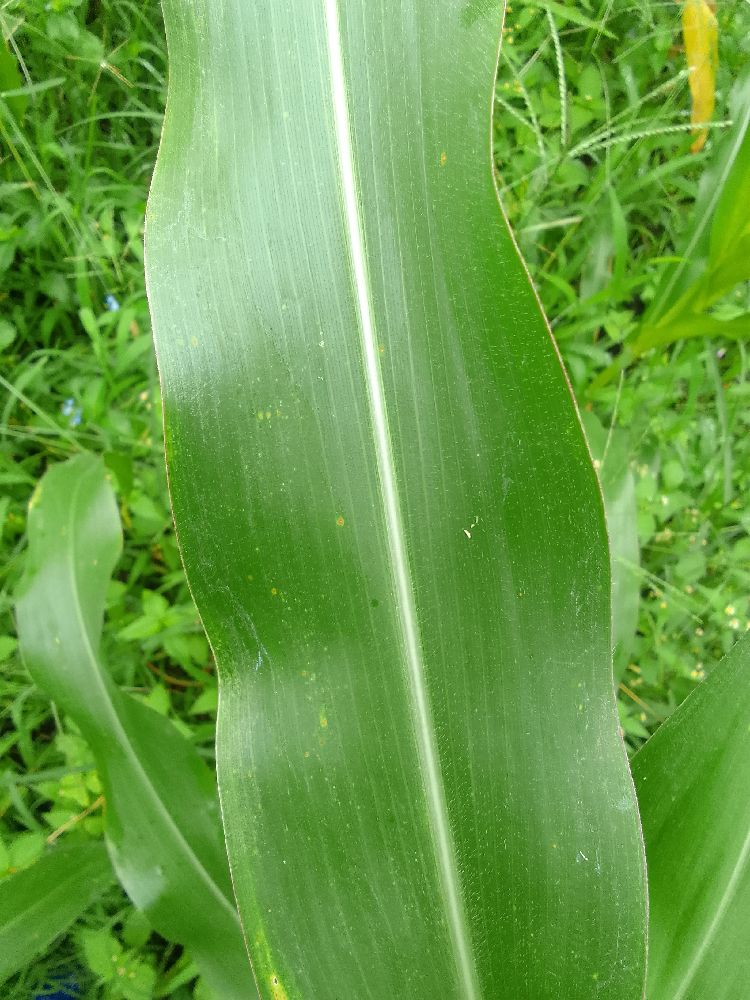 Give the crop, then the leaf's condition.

maize, healthy
